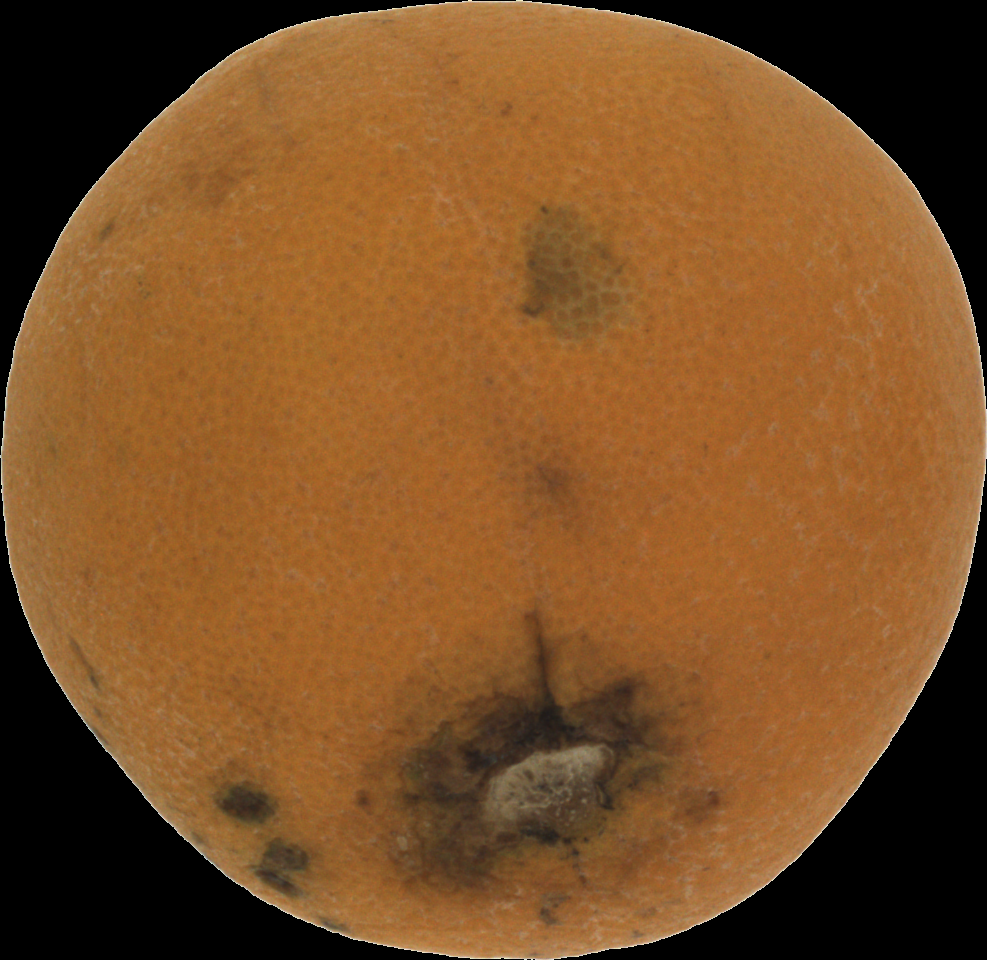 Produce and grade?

orange, bad
